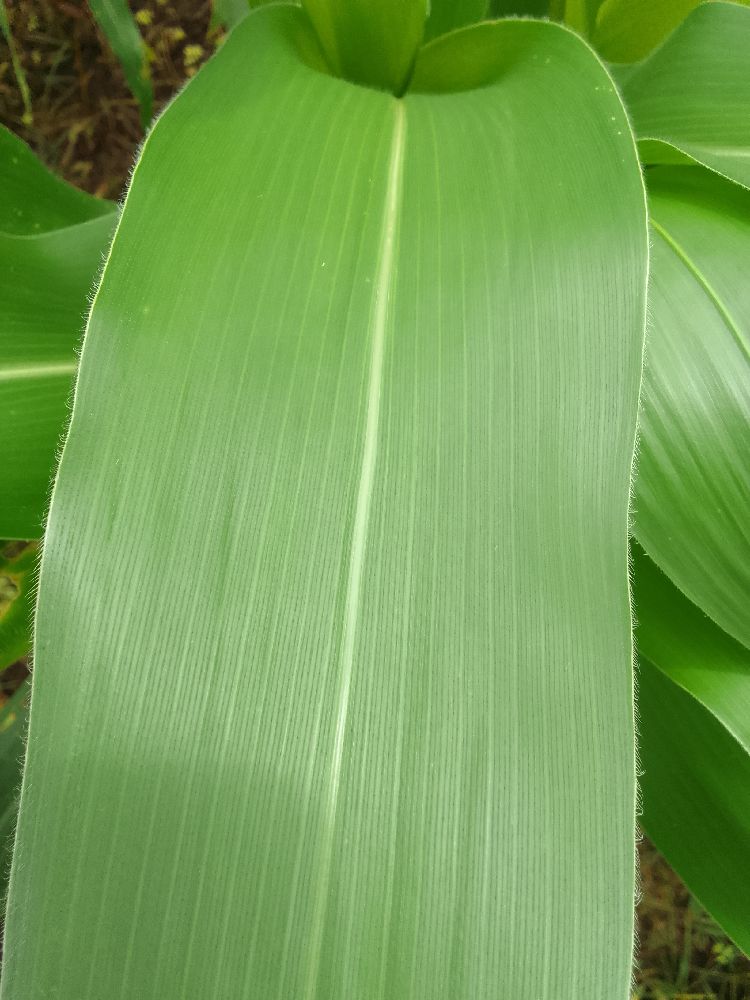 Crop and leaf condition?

maize, healthy
